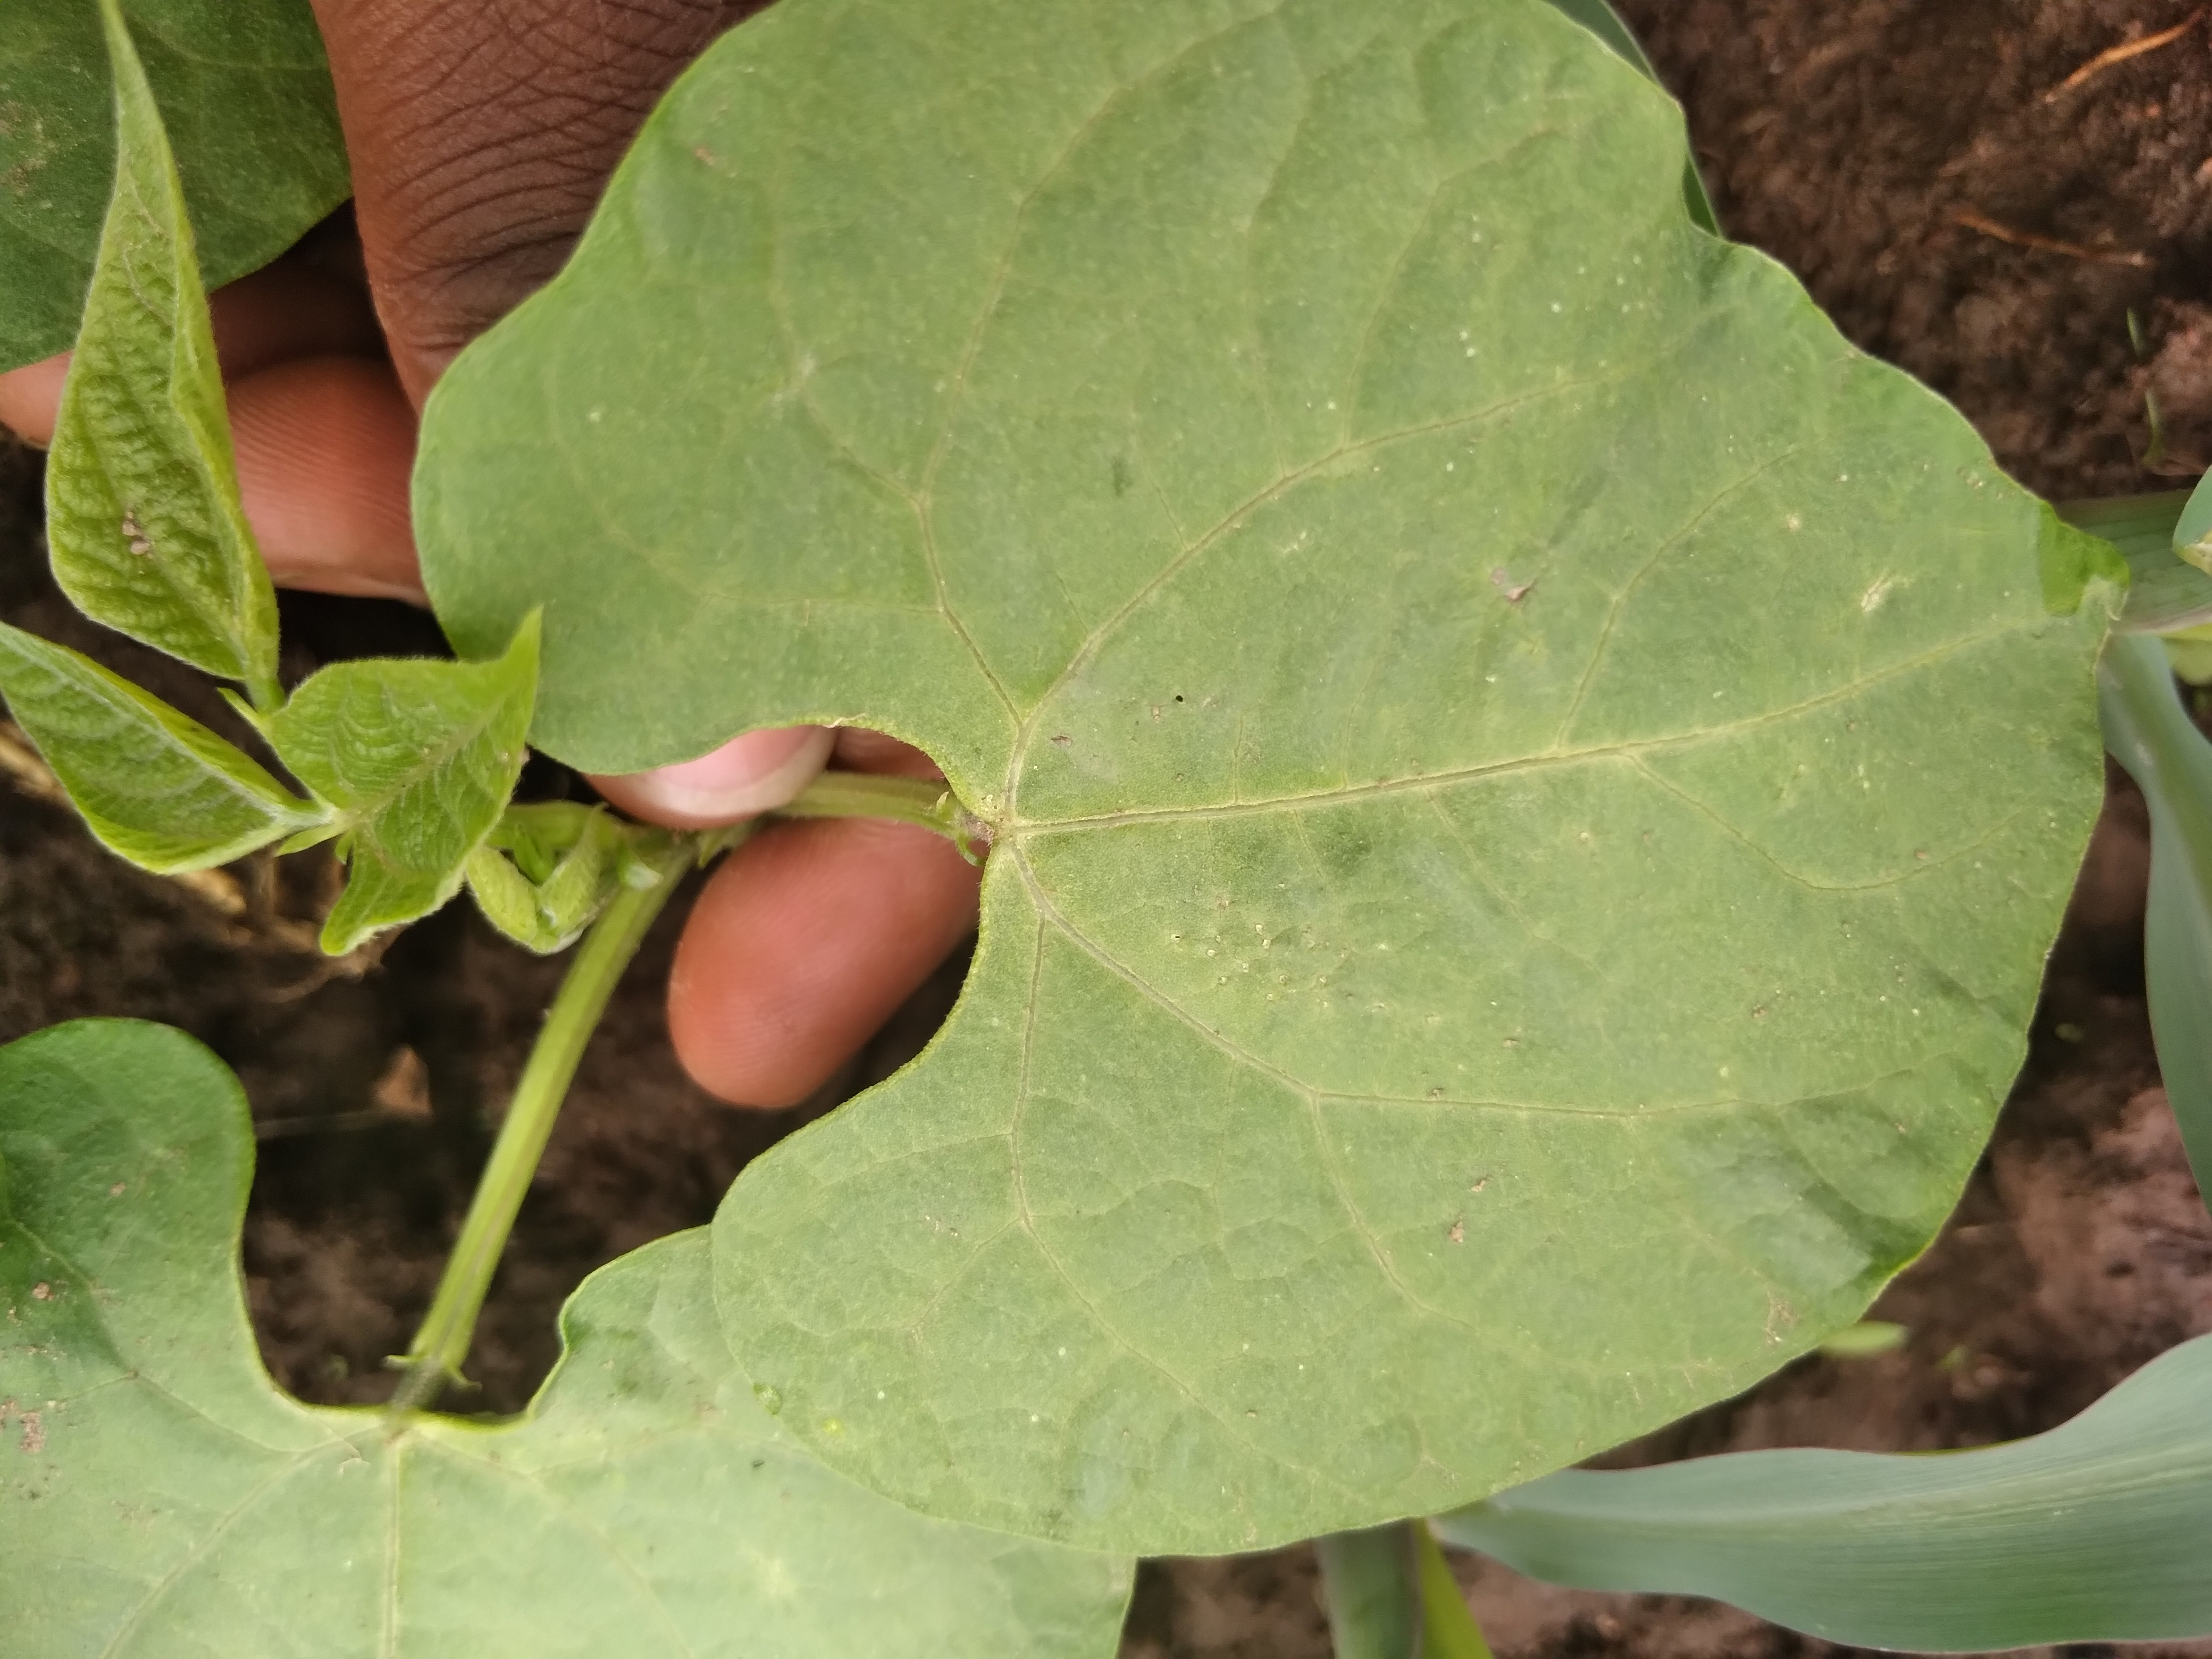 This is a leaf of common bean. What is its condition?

healthy
